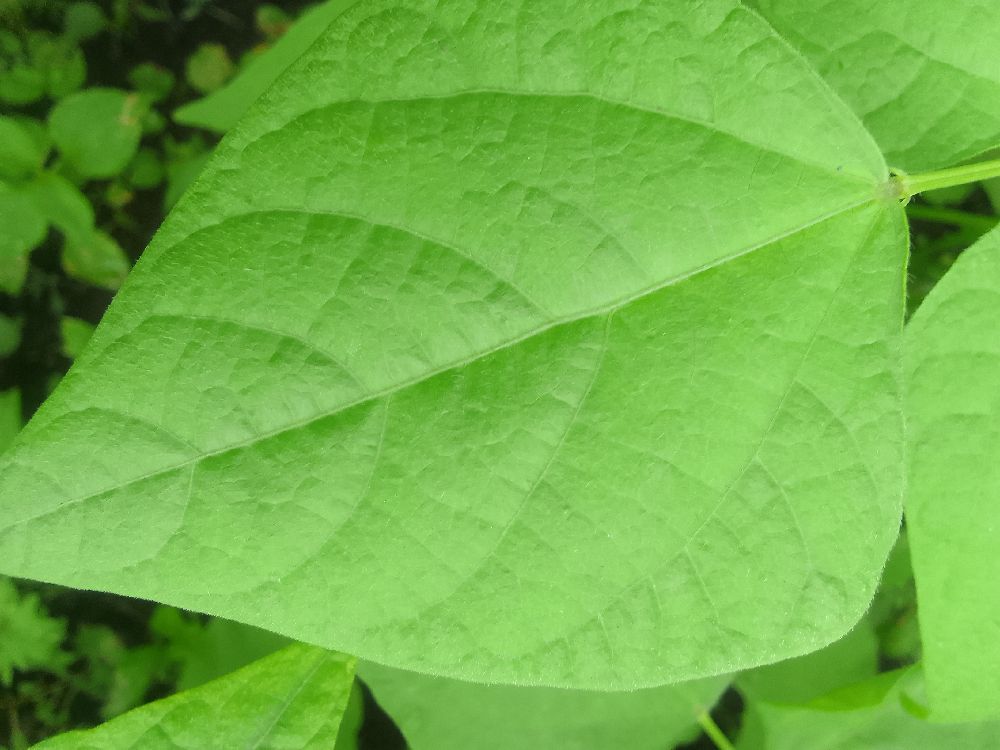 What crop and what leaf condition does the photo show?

common bean, healthy
